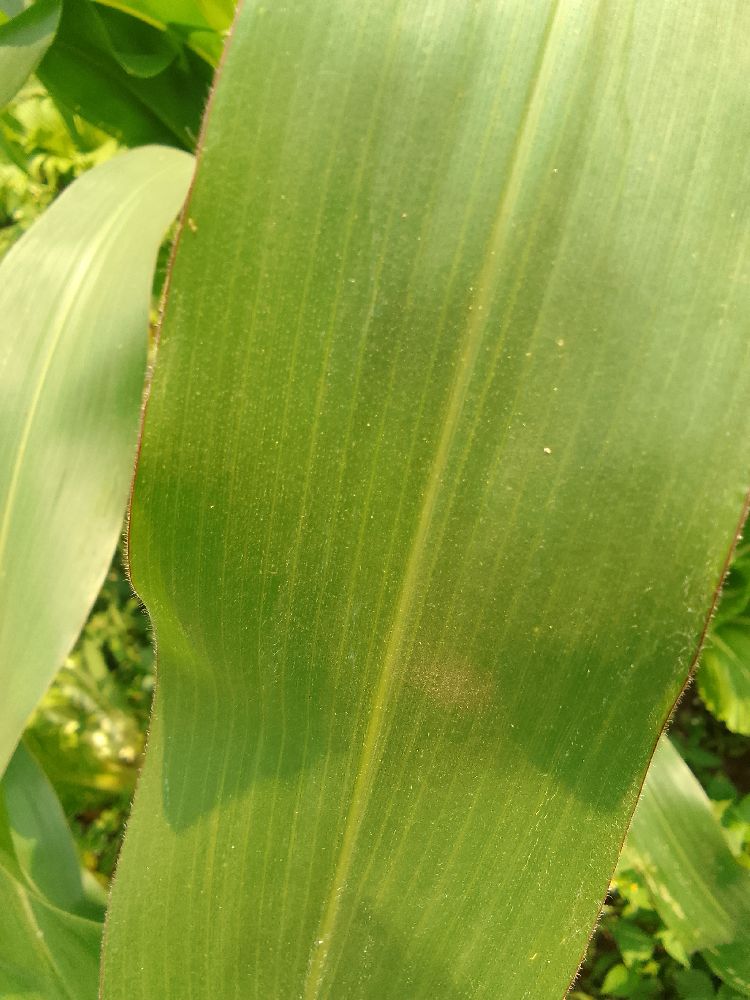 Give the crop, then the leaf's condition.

maize, healthy
